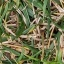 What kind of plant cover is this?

grass
